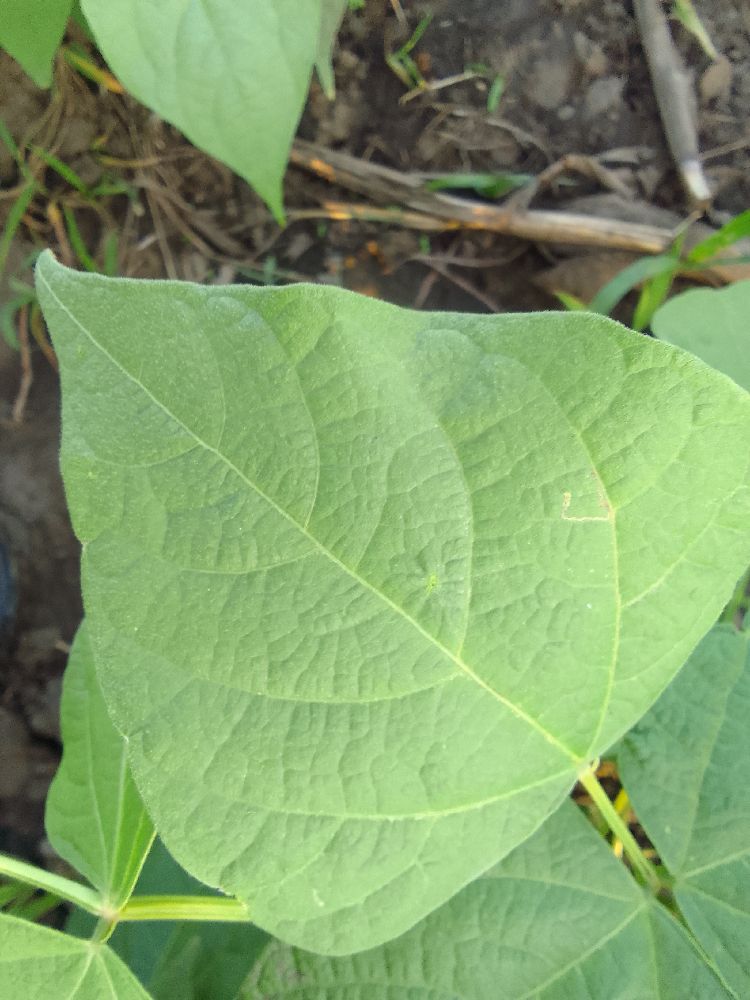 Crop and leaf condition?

common bean, healthy
